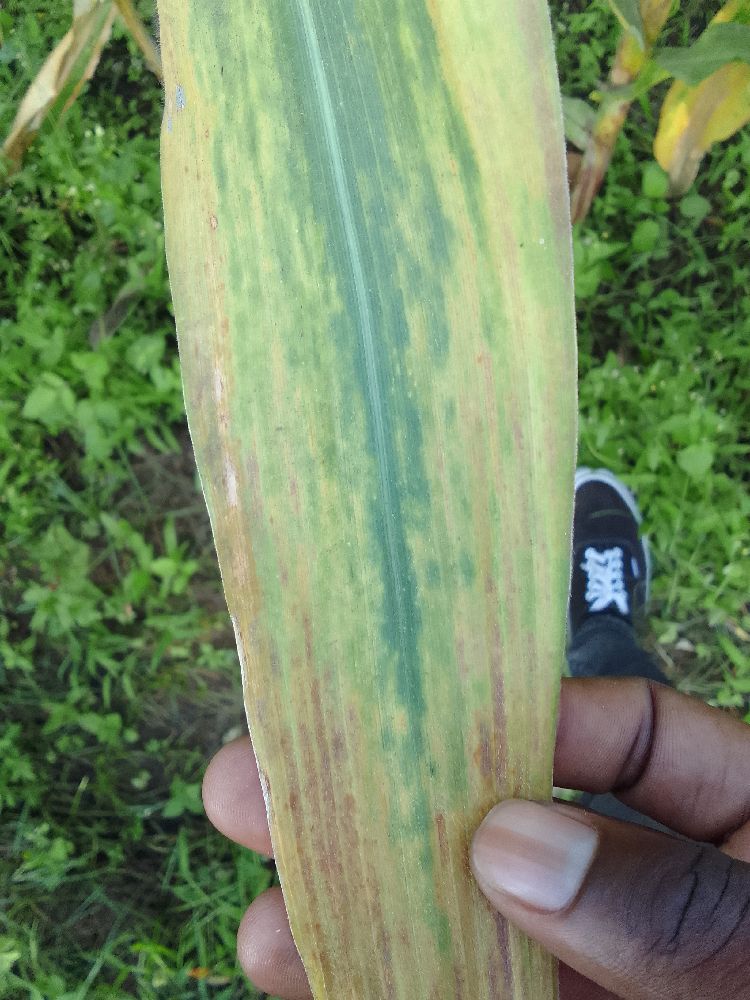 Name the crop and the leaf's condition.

maize, maize lethal necrosis
